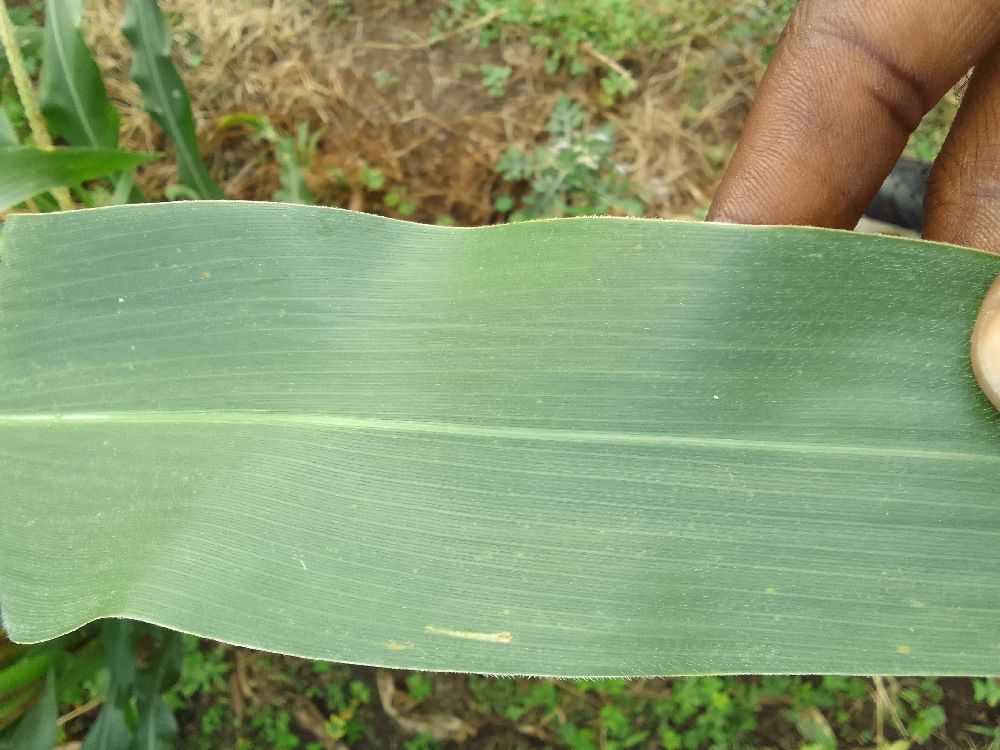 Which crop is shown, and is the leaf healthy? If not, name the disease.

maize, healthy
